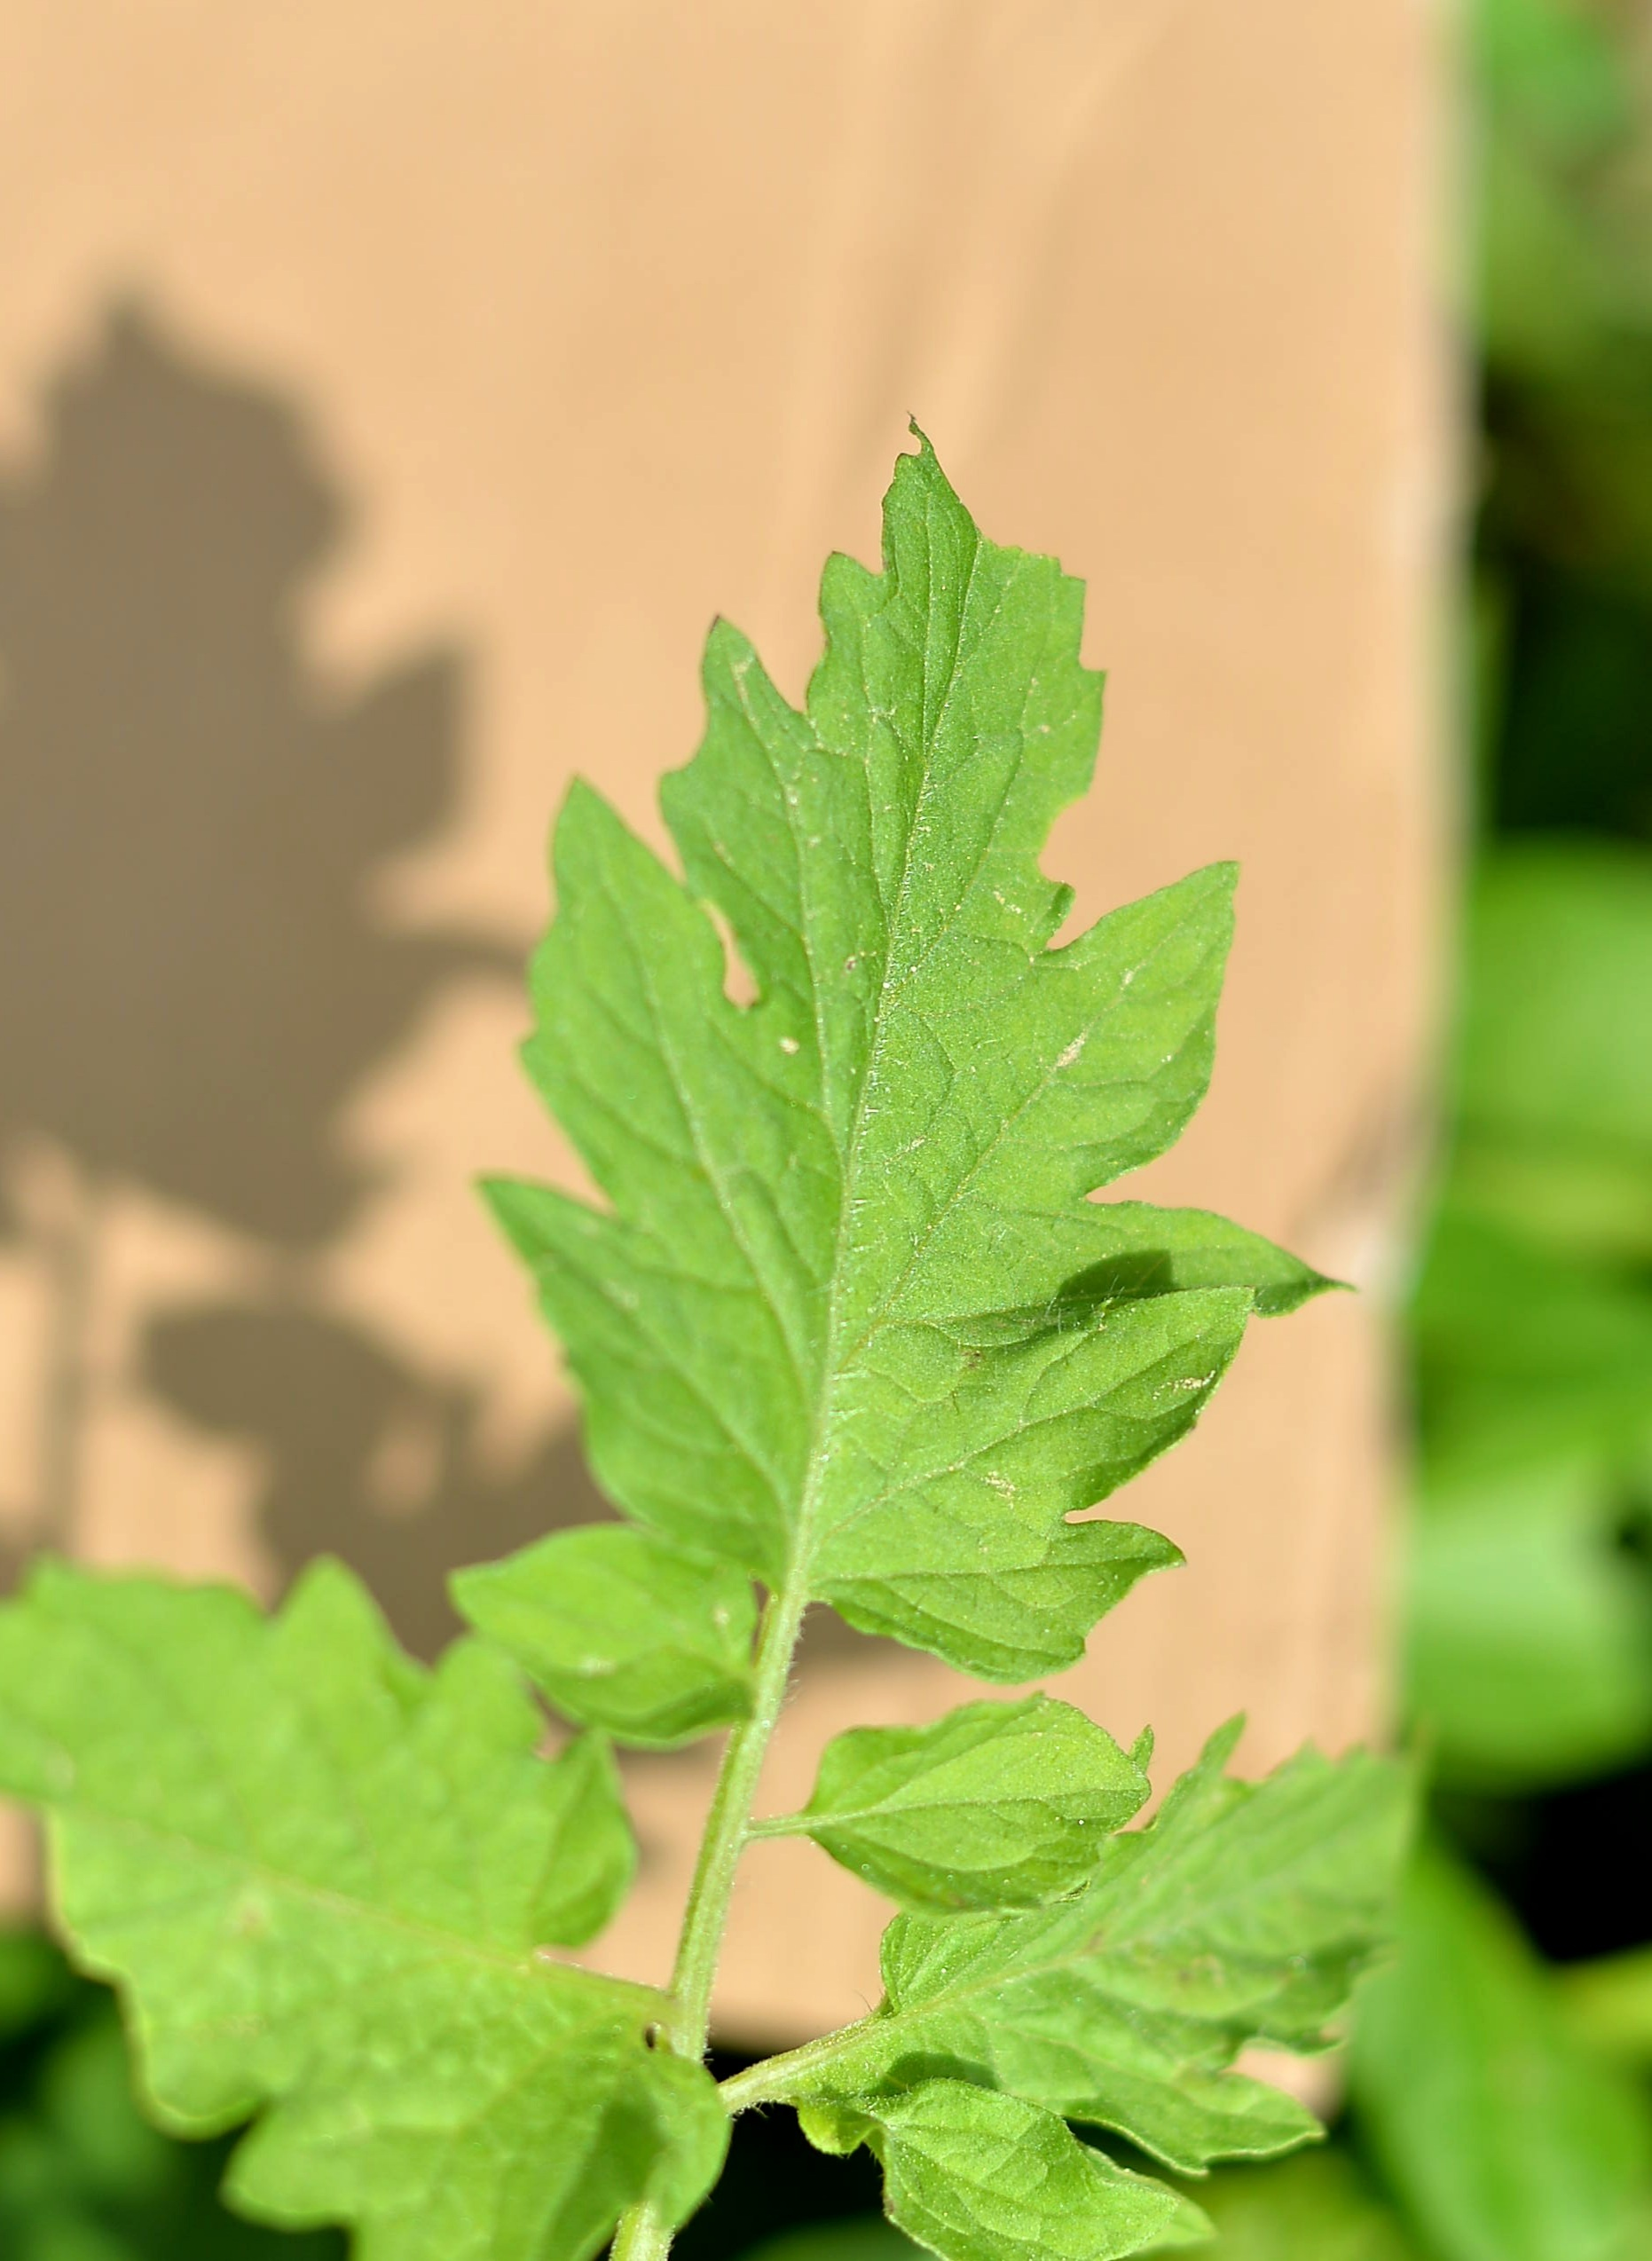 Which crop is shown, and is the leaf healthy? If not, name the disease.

tomato, healthy
